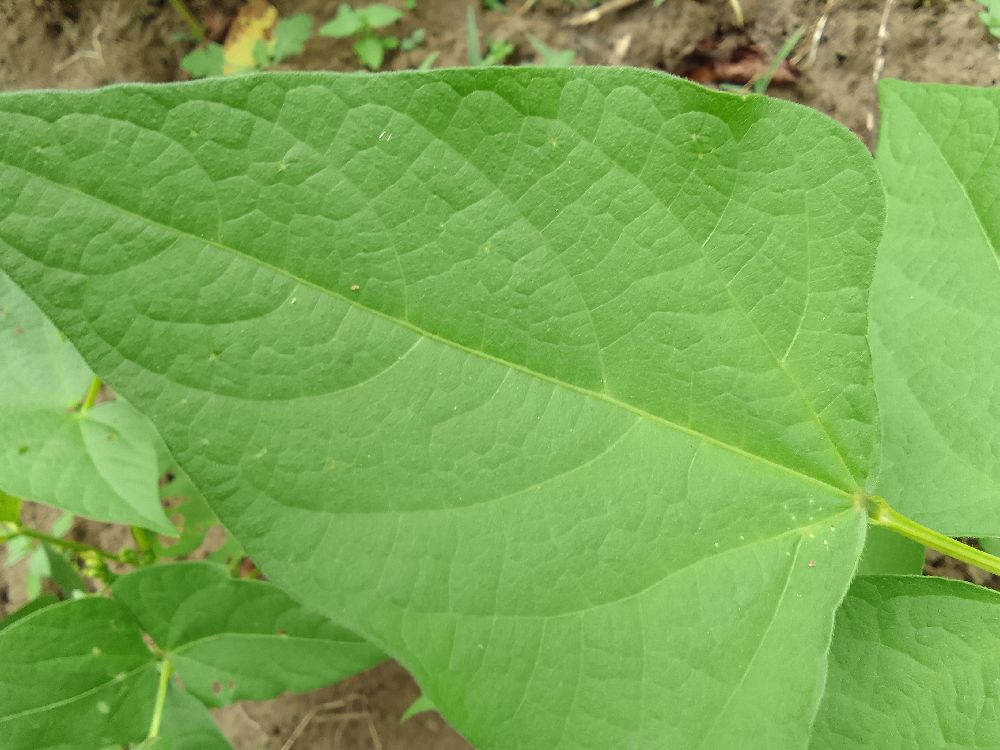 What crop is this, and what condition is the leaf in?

common bean, healthy
